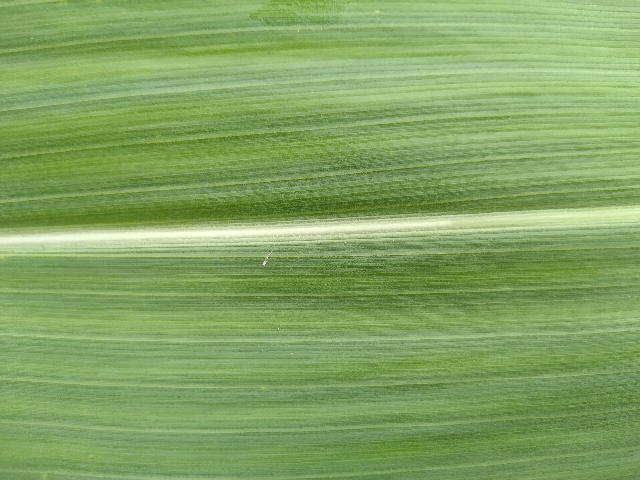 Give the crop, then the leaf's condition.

maize, healthy
